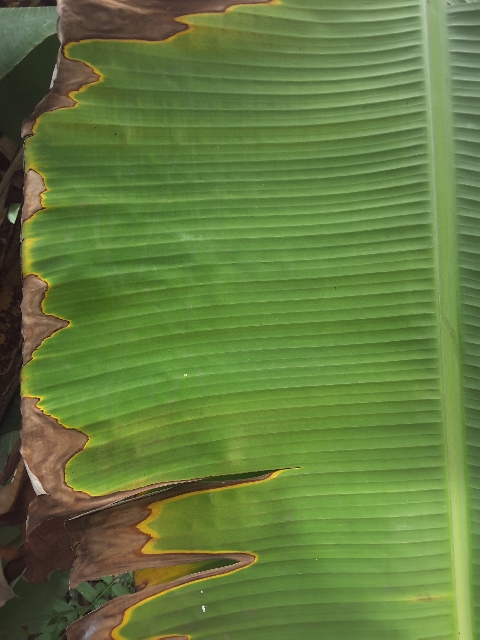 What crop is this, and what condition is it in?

banana, fusarium wilt race 1
